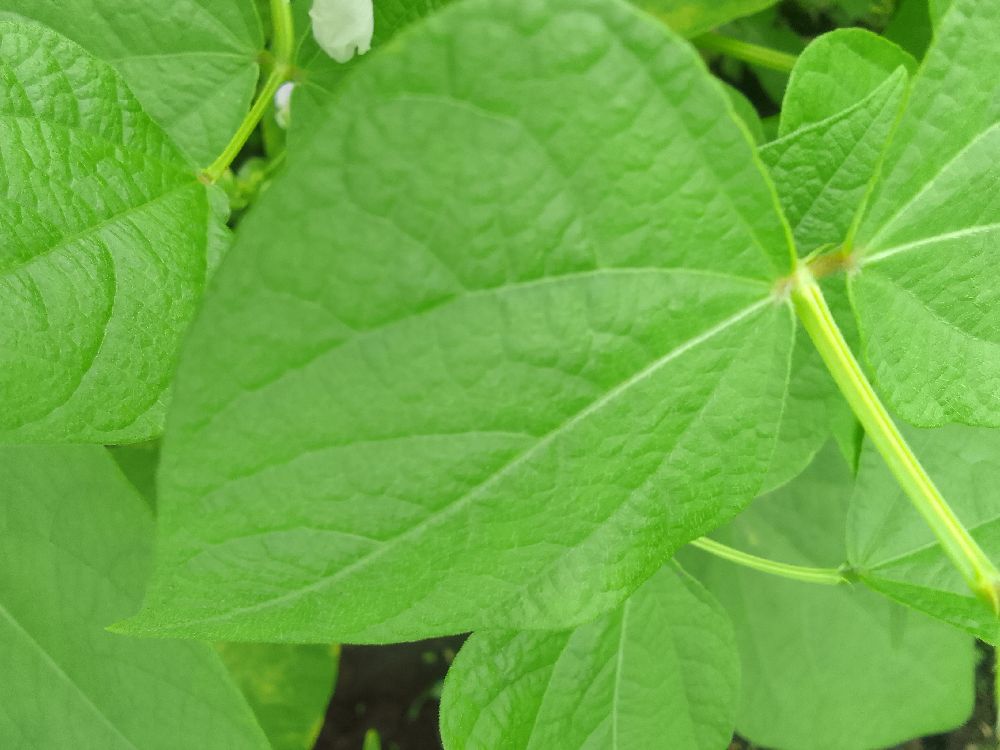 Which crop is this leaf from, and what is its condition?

common bean, healthy
